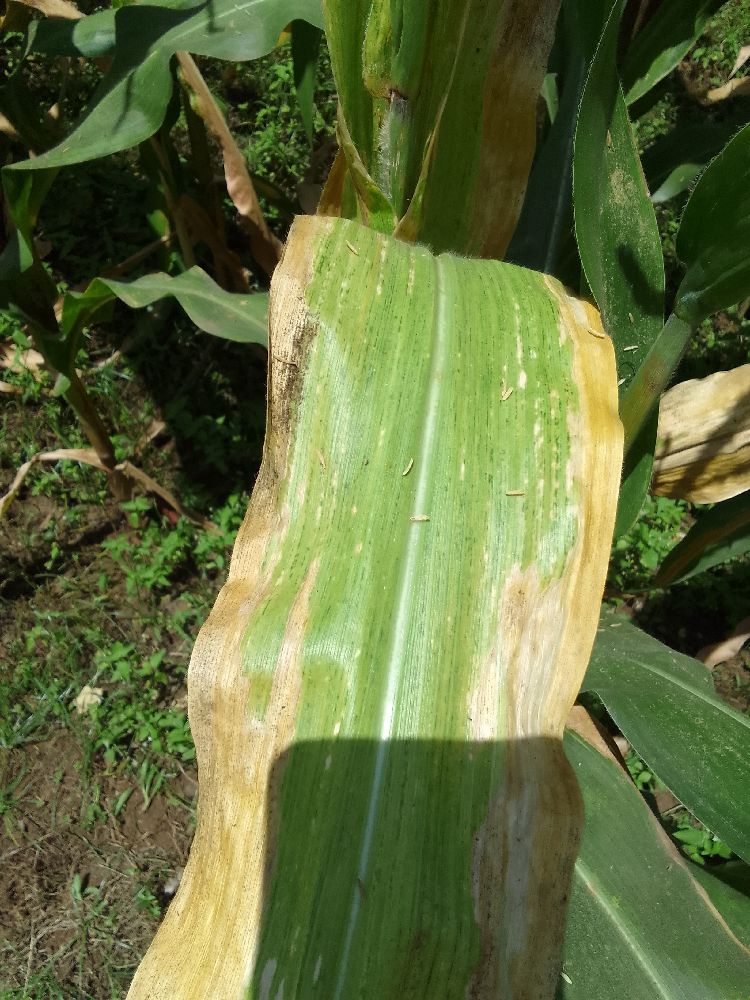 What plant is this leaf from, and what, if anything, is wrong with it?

maize, maize lethal necrosis
